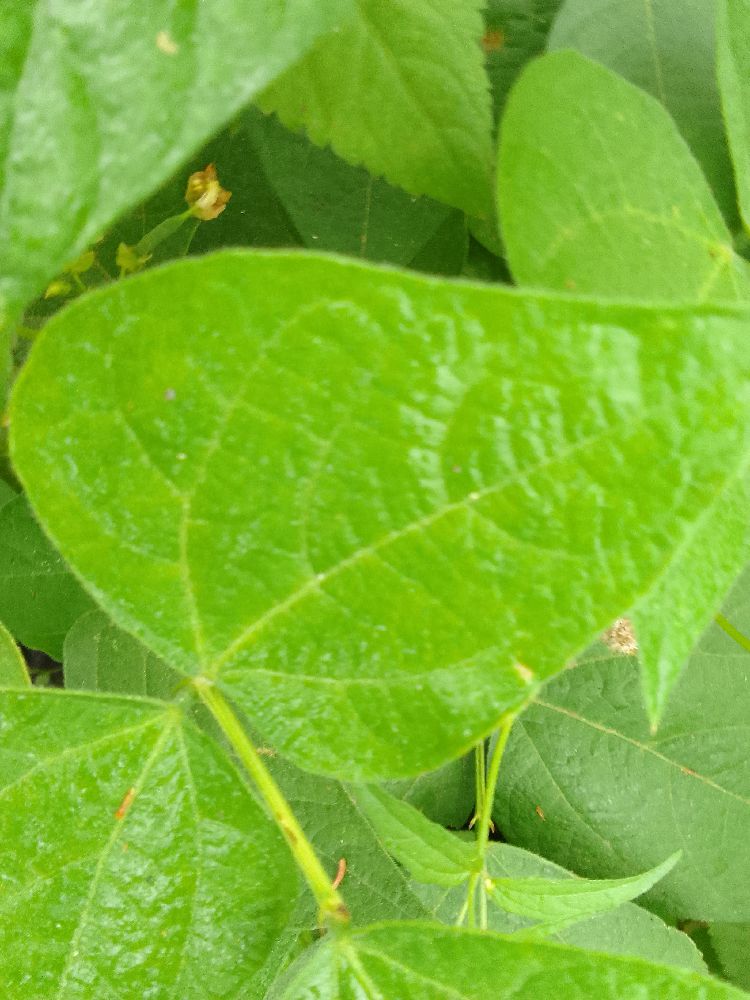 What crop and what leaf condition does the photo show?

common bean, healthy
